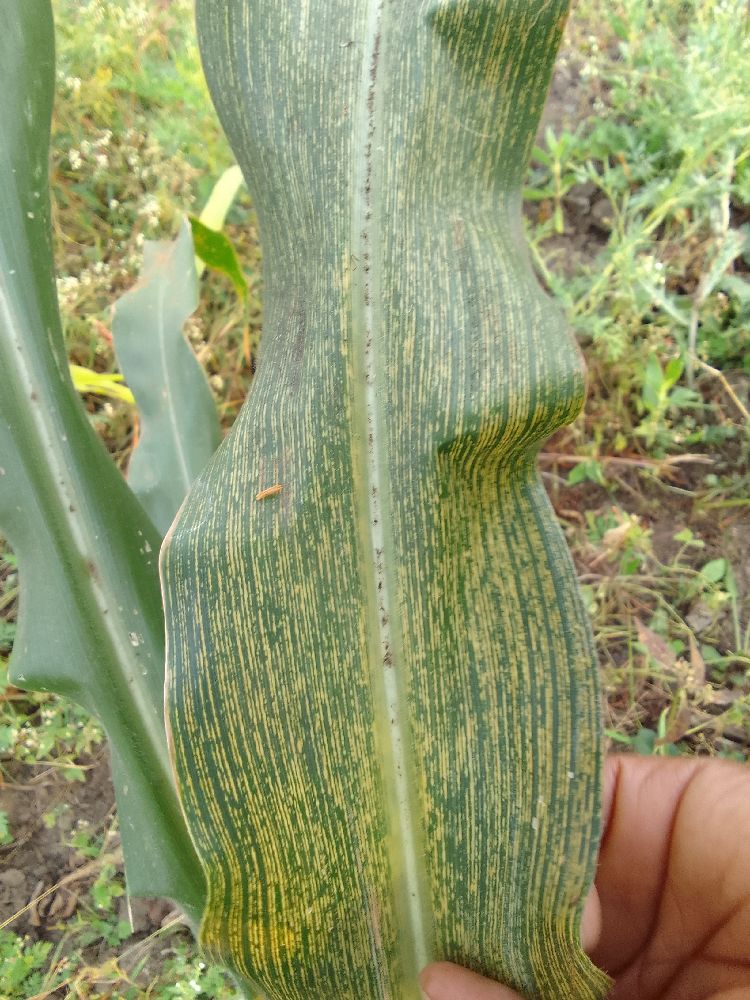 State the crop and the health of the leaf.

maize, maize streak virus
